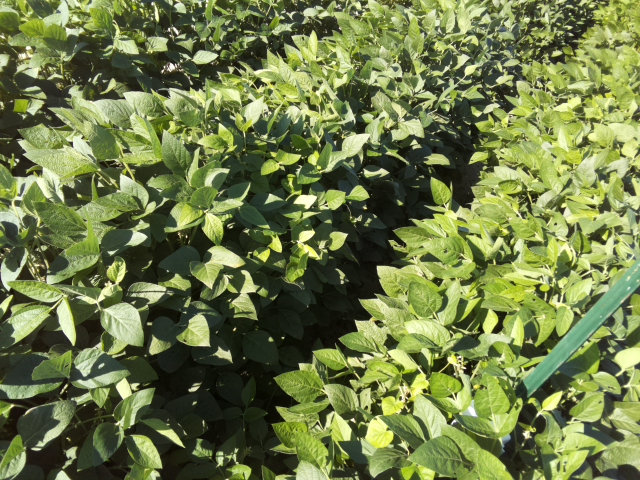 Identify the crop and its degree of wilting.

soybean, leaflets folding inward at secondary pulvinus with no turgor loss in leaflets or petioles
